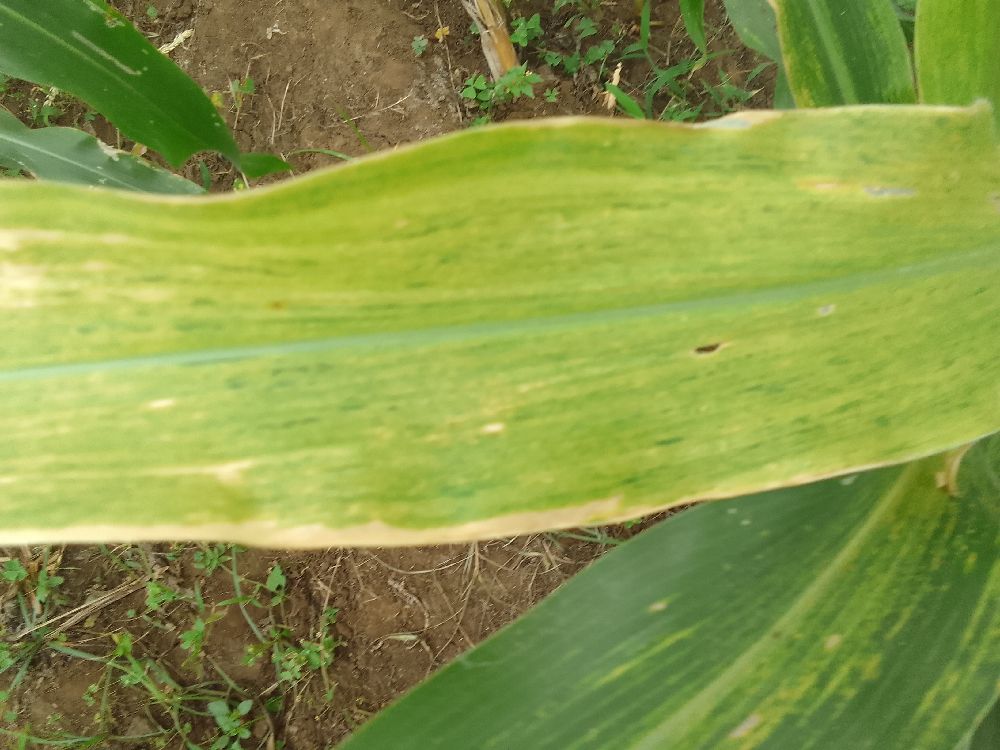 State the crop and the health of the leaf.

maize, maize lethal necrosis
